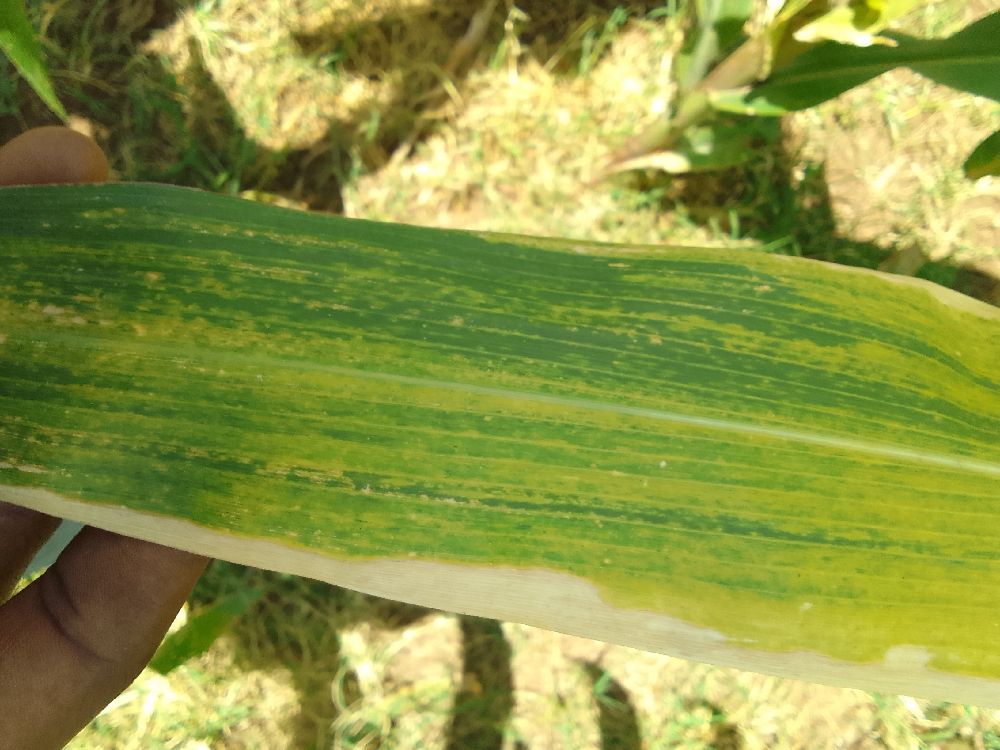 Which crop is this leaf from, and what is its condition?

maize, maize lethal necrosis
